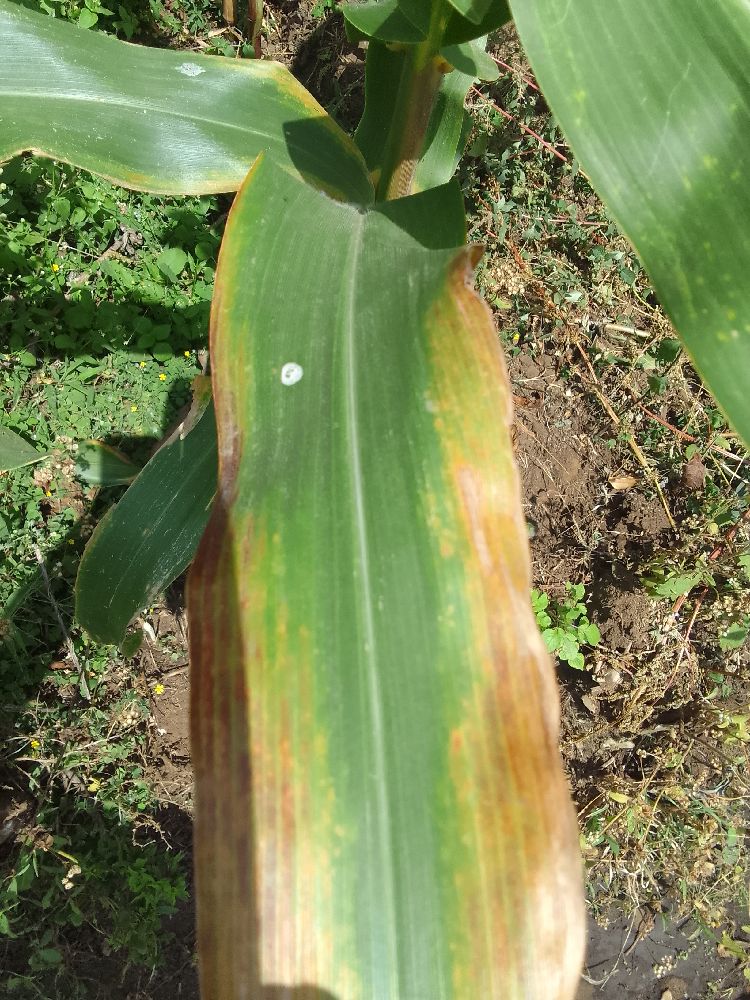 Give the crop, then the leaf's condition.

maize, healthy
